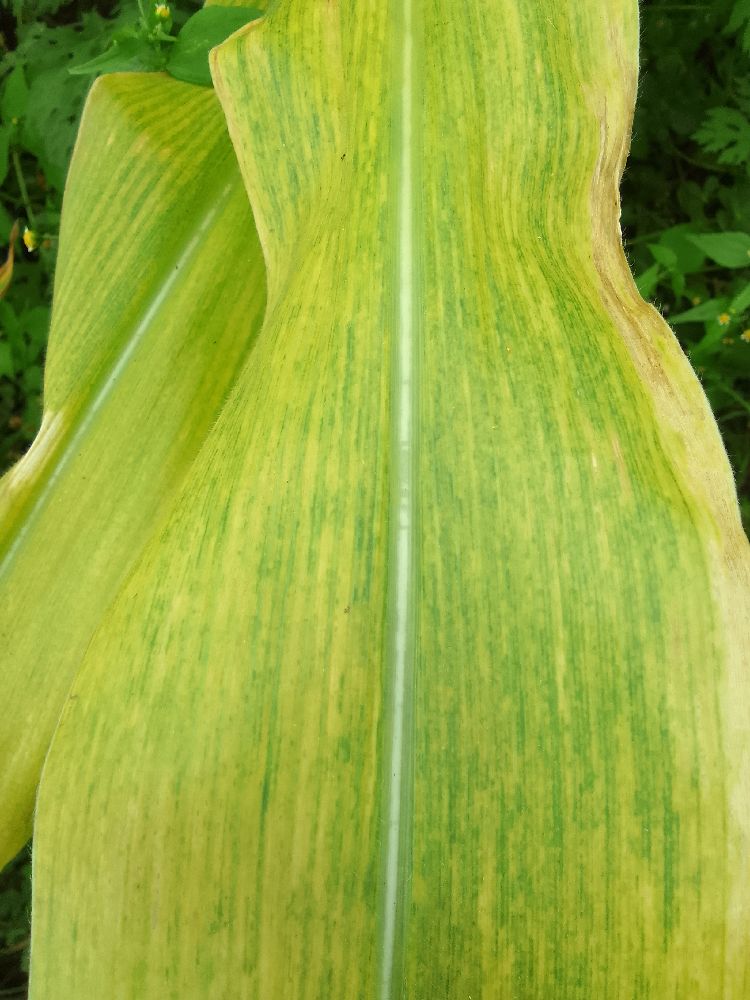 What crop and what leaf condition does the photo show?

maize, maize lethal necrosis
